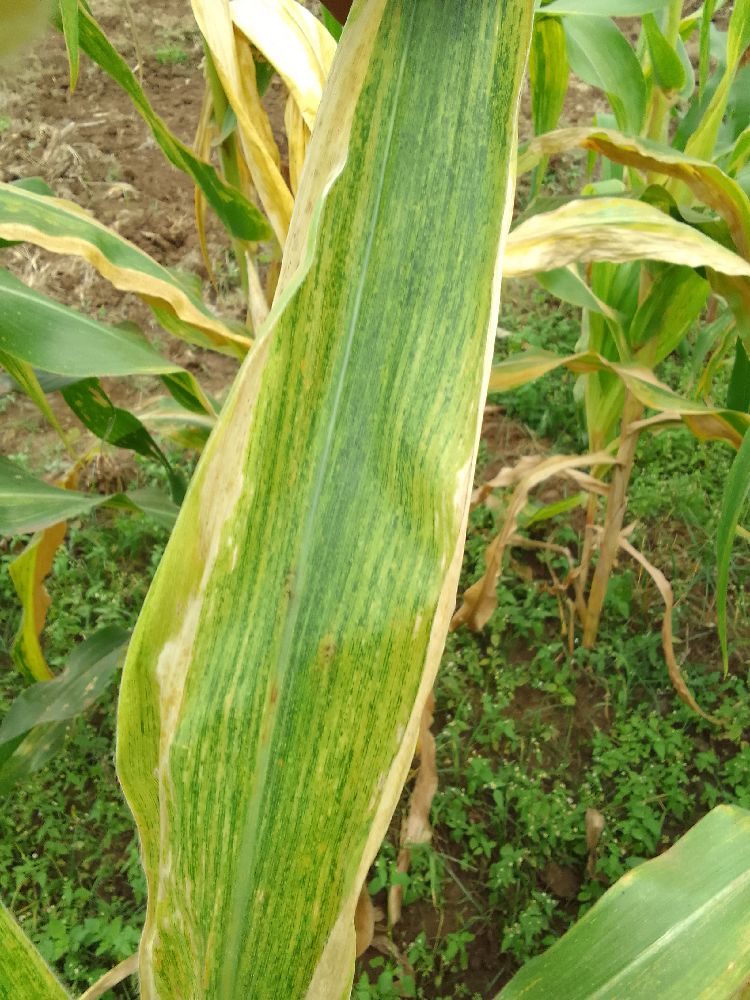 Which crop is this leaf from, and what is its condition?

maize, maize lethal necrosis
